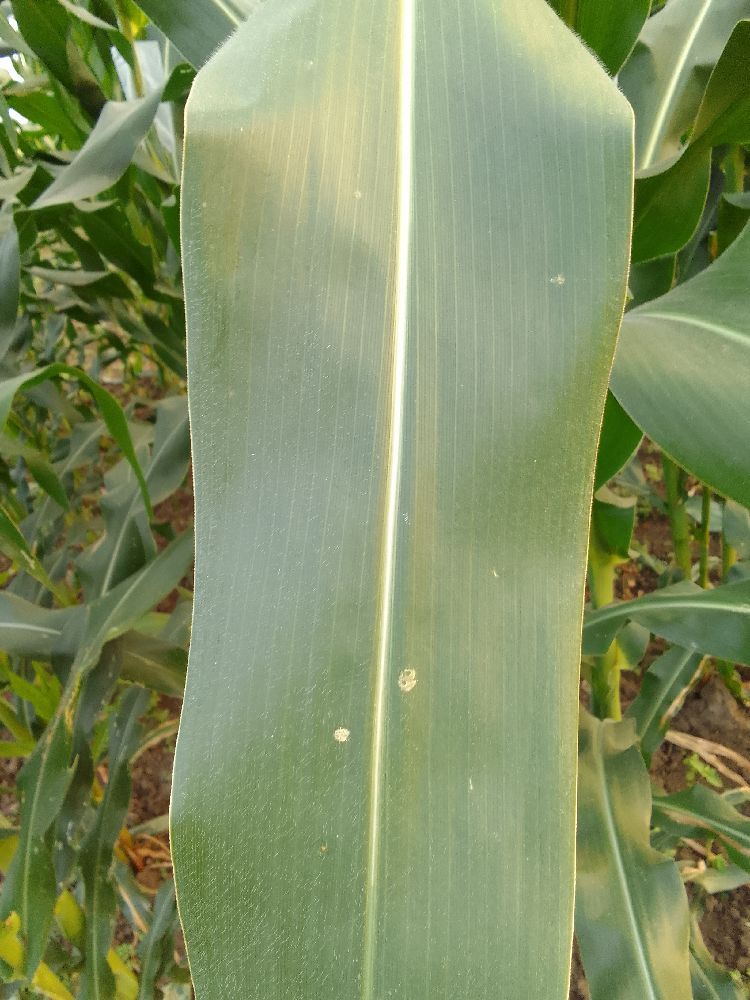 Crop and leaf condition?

maize, healthy
